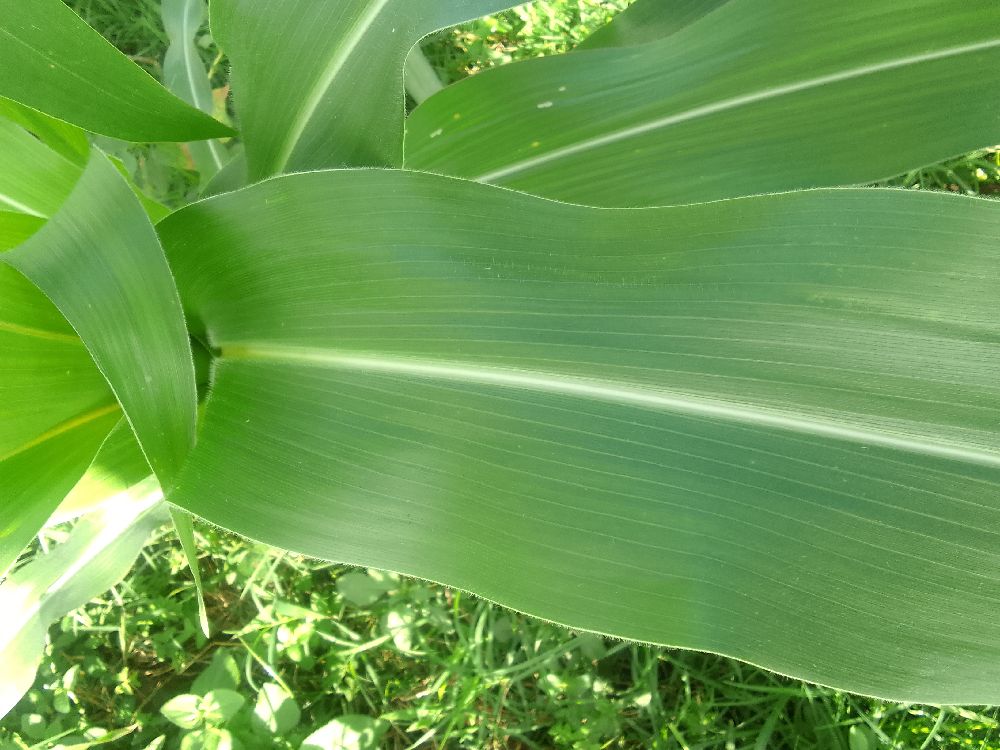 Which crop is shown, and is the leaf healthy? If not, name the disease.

maize, healthy
